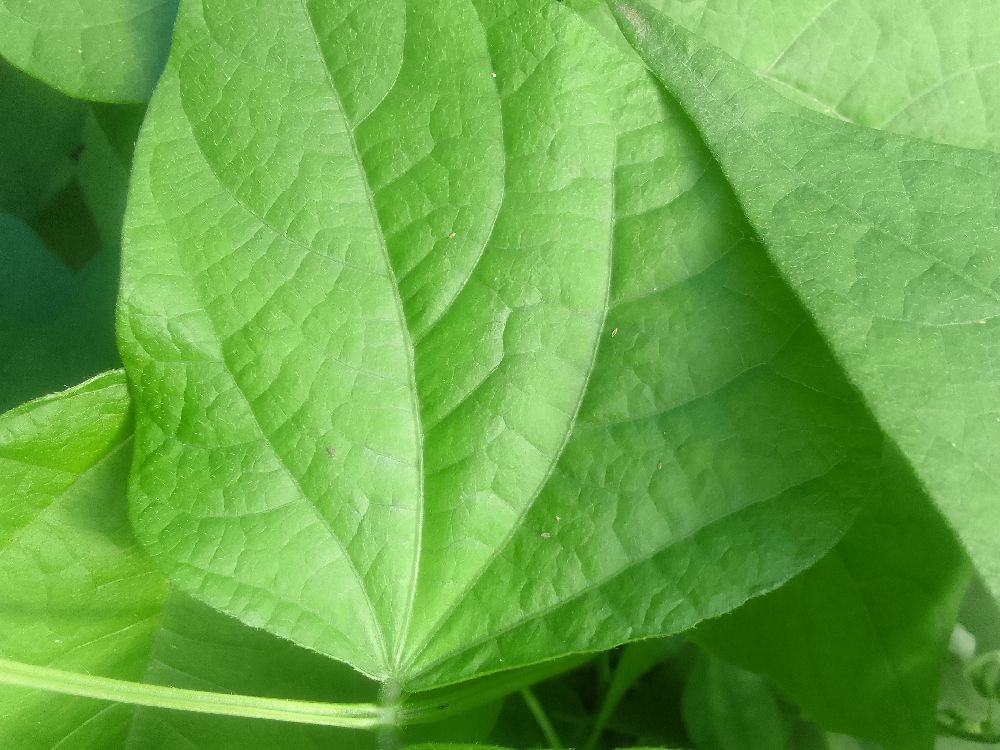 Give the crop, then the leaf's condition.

common bean, healthy
